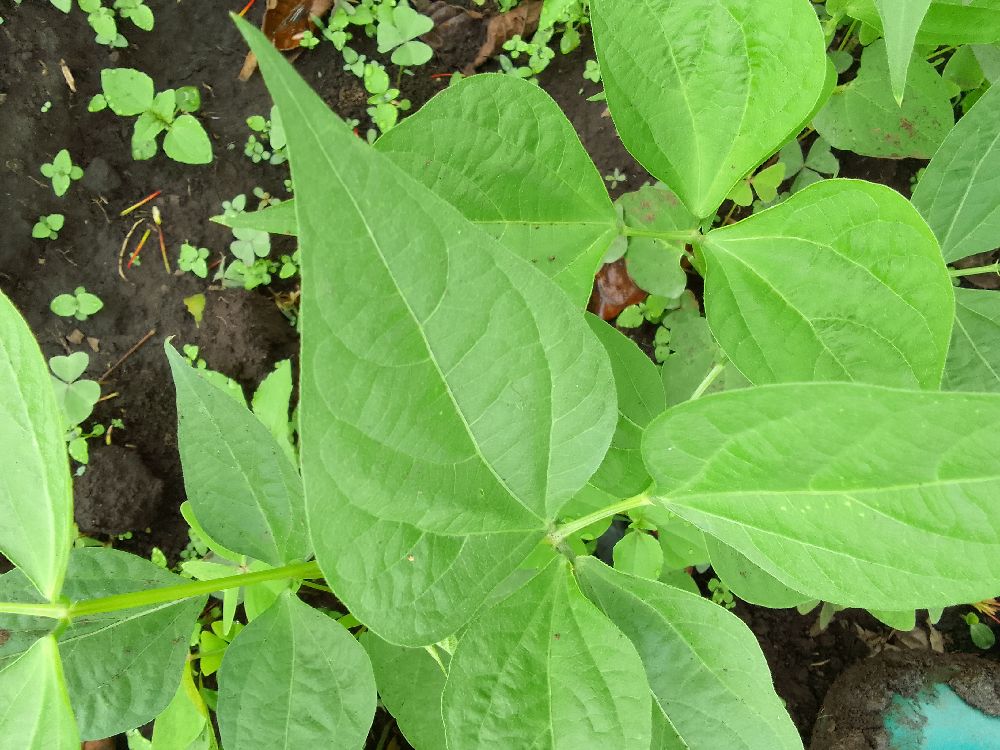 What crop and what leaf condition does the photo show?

common bean, healthy
